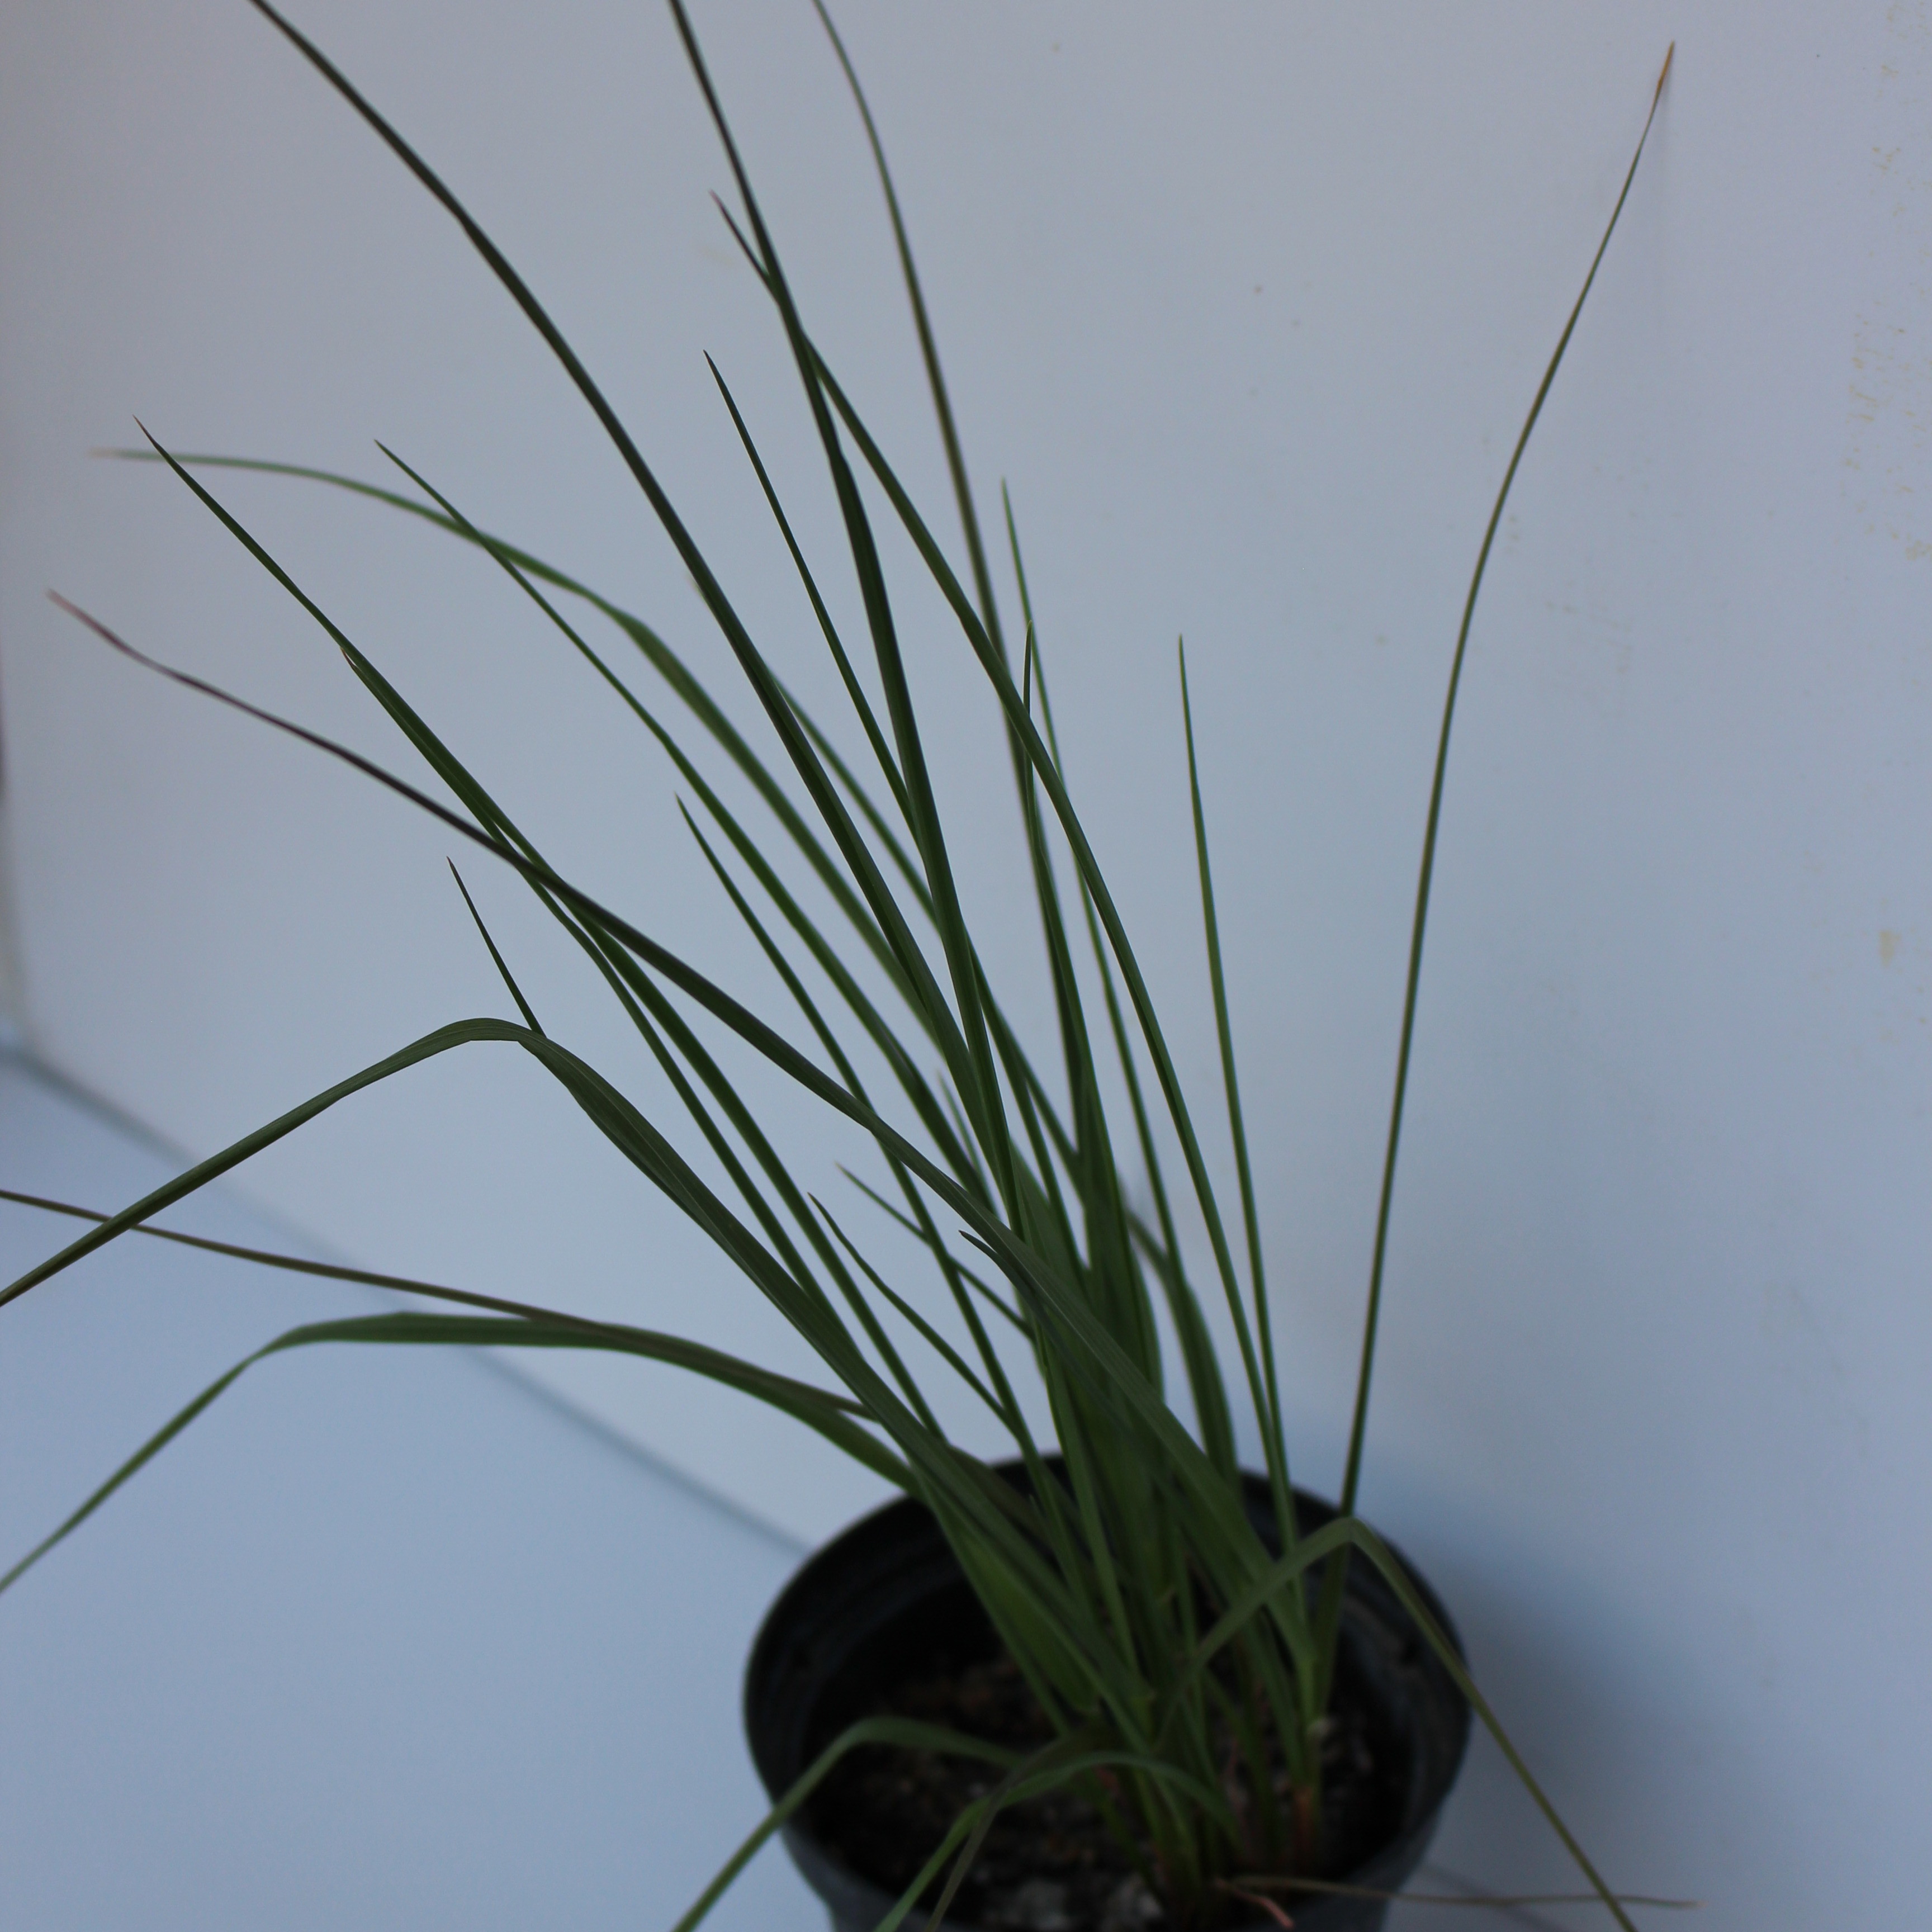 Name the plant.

Lolium multiflorum
